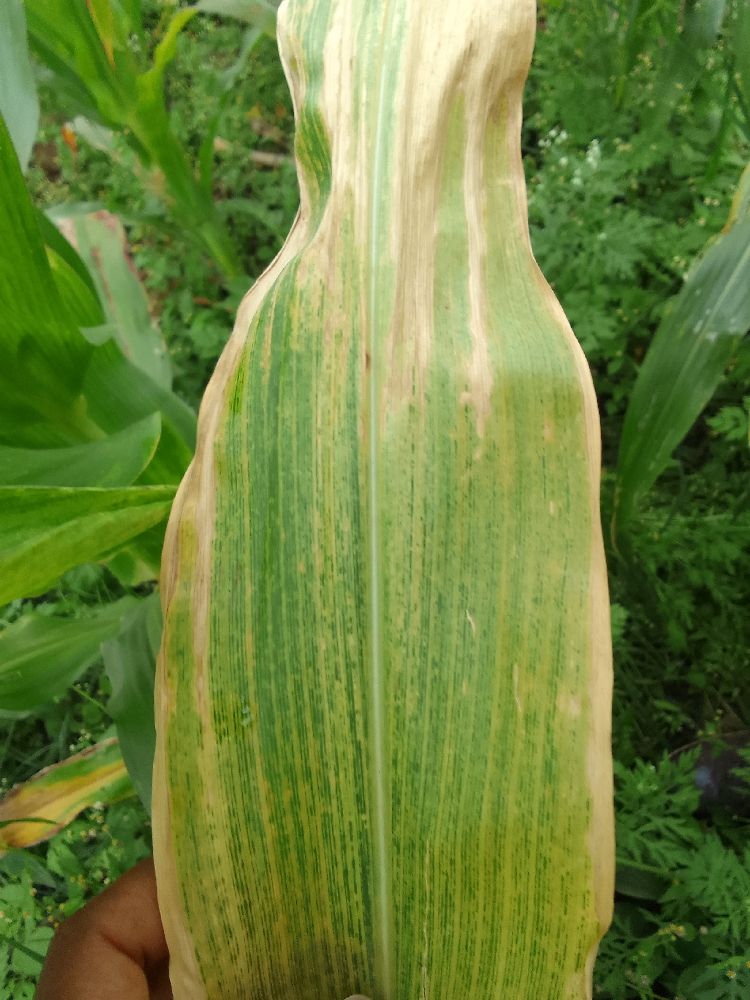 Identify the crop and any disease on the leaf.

maize, maize lethal necrosis
